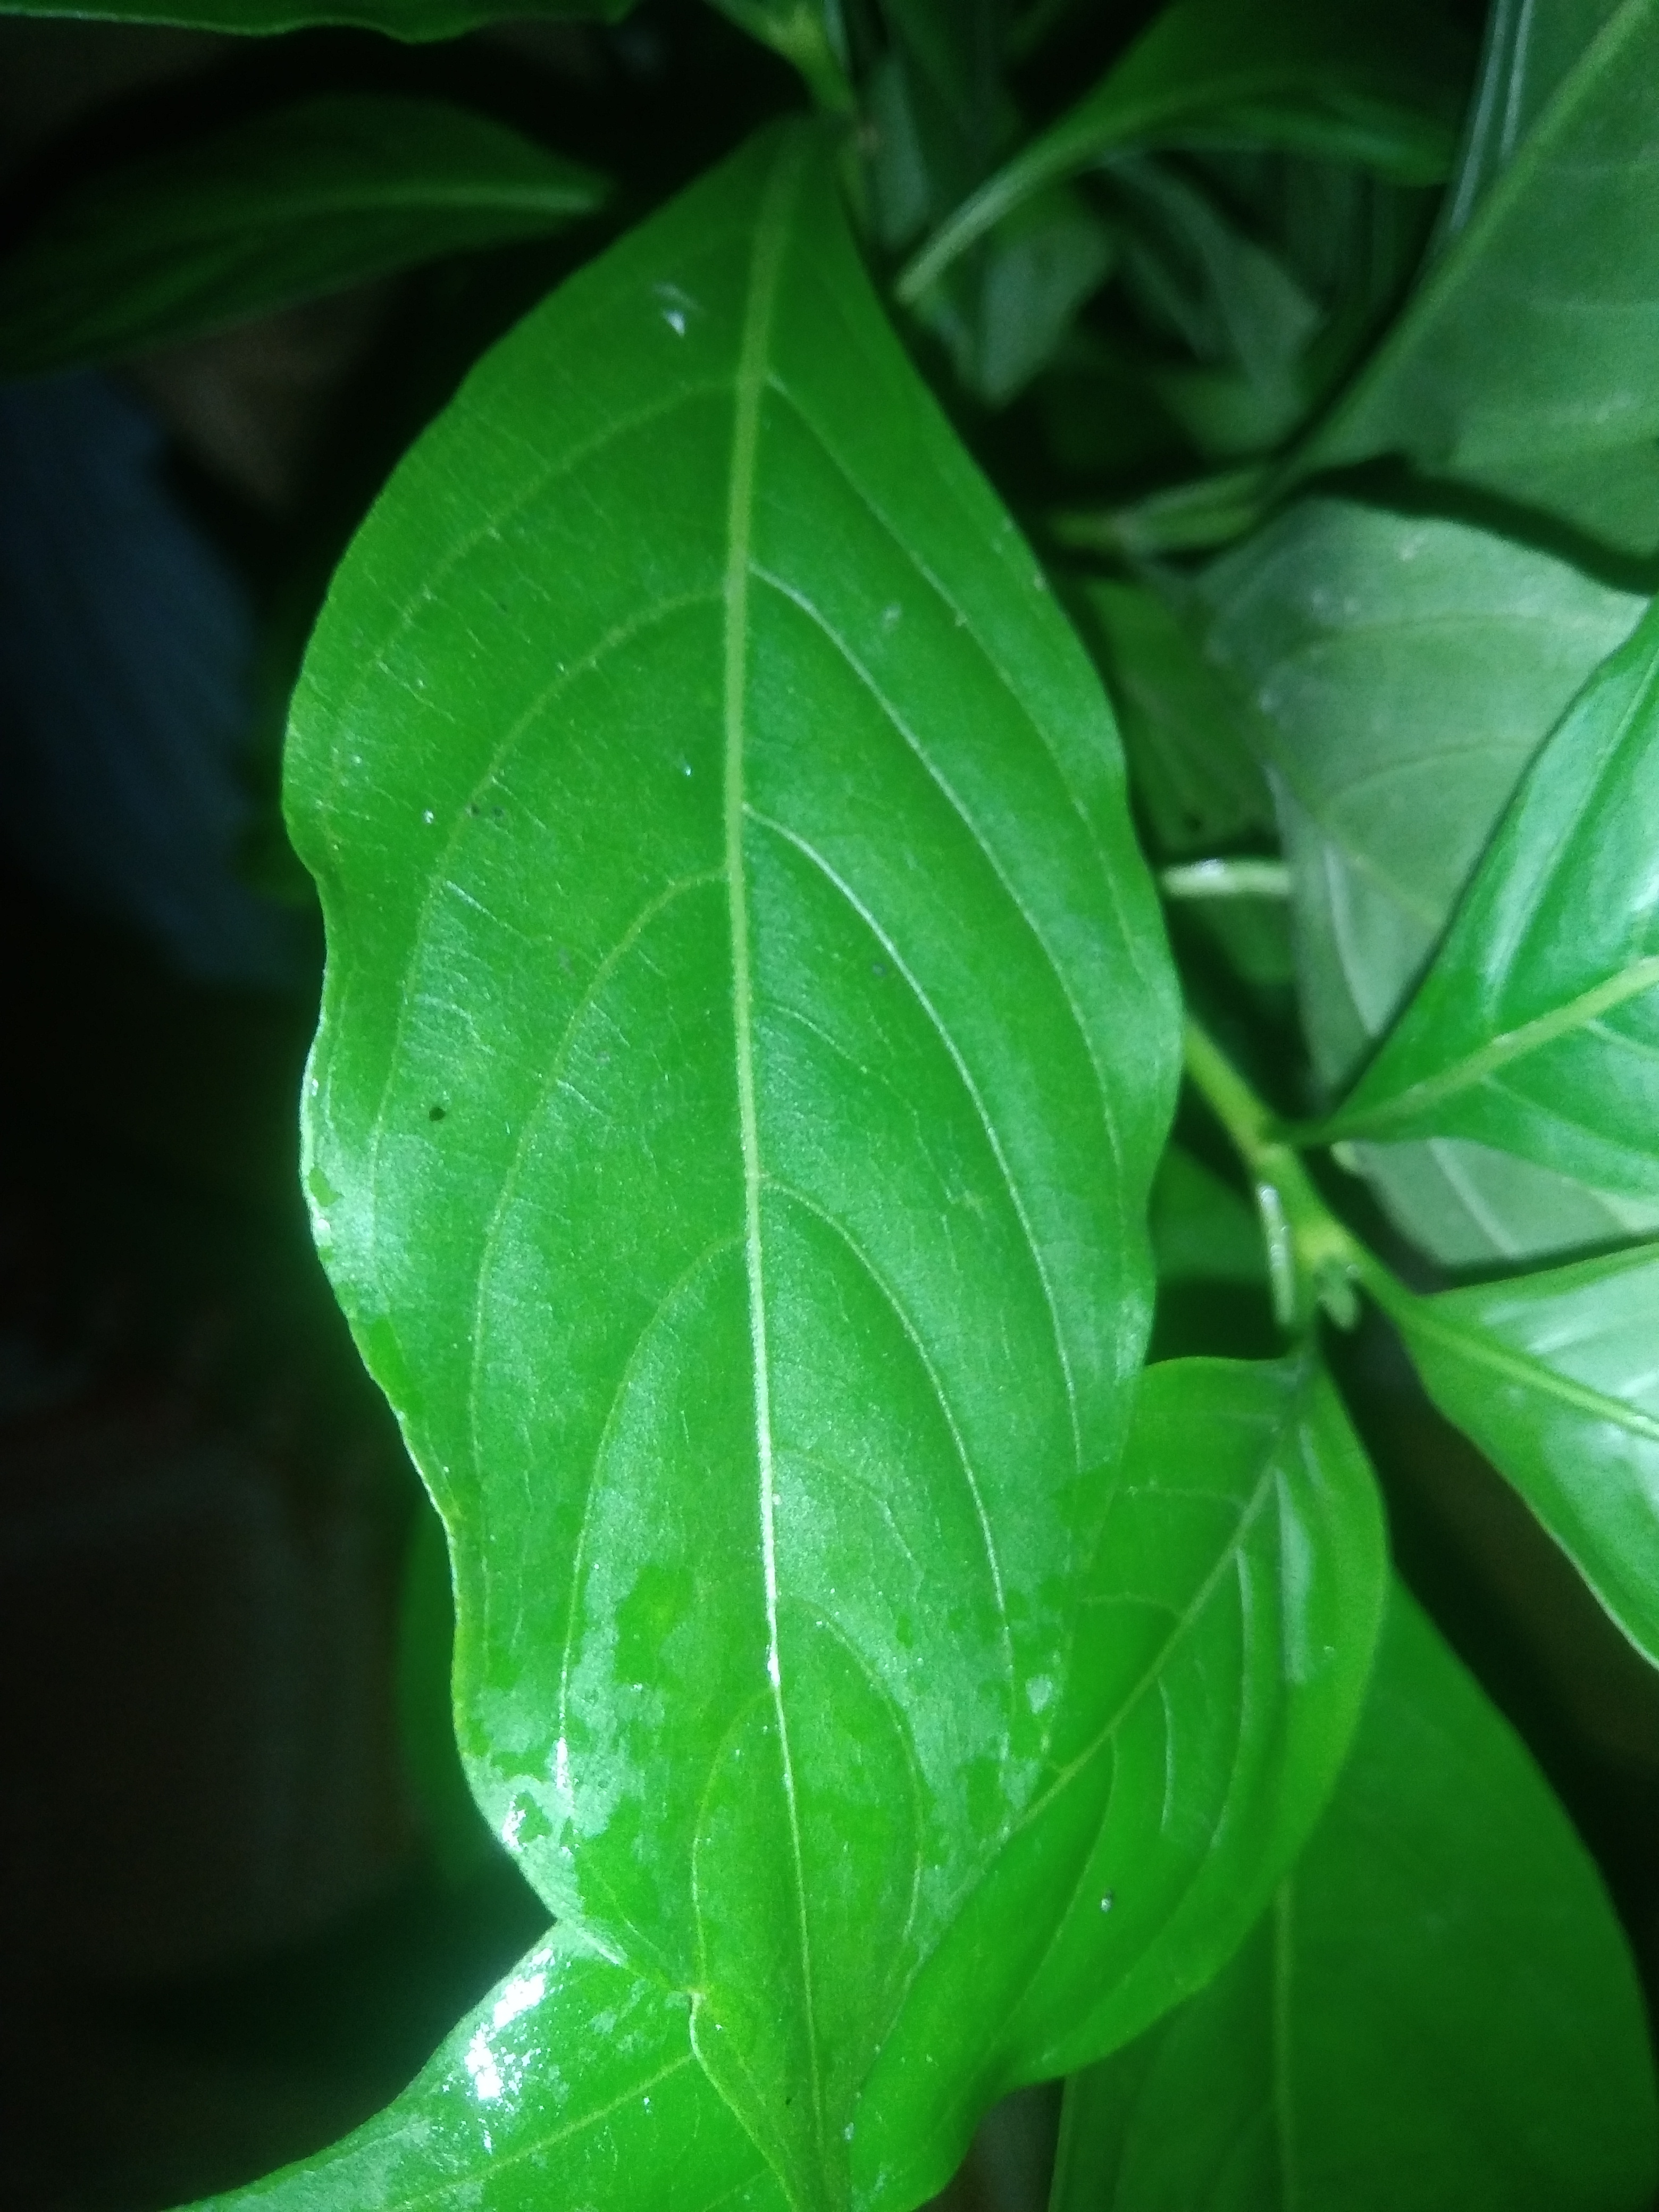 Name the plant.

vasaka
